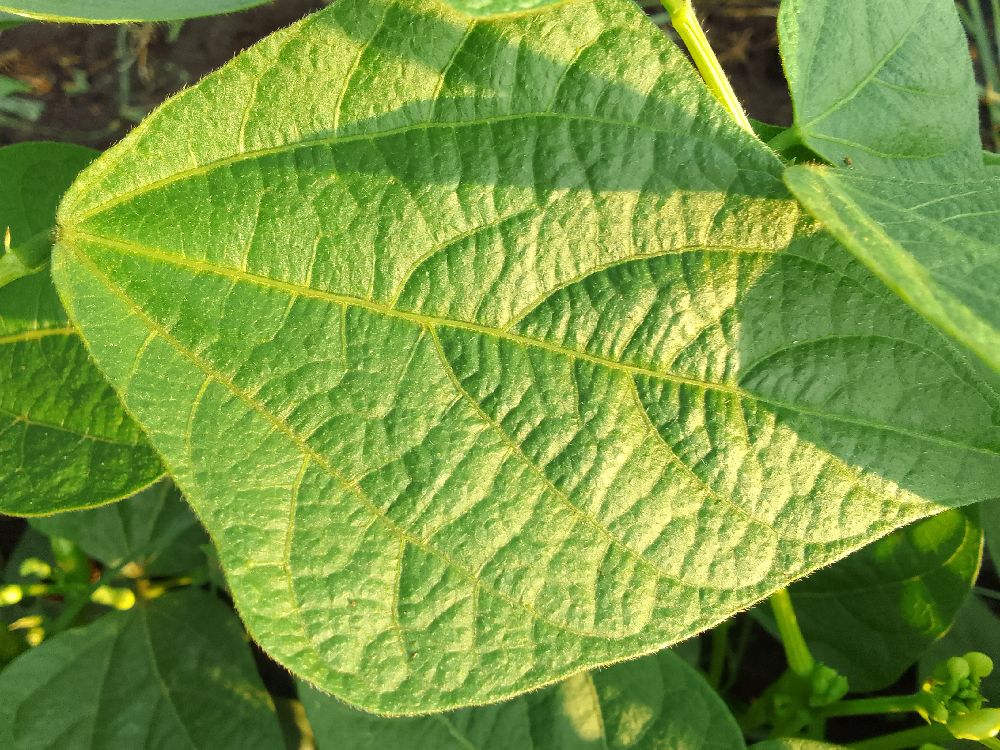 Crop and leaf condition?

common bean, healthy
